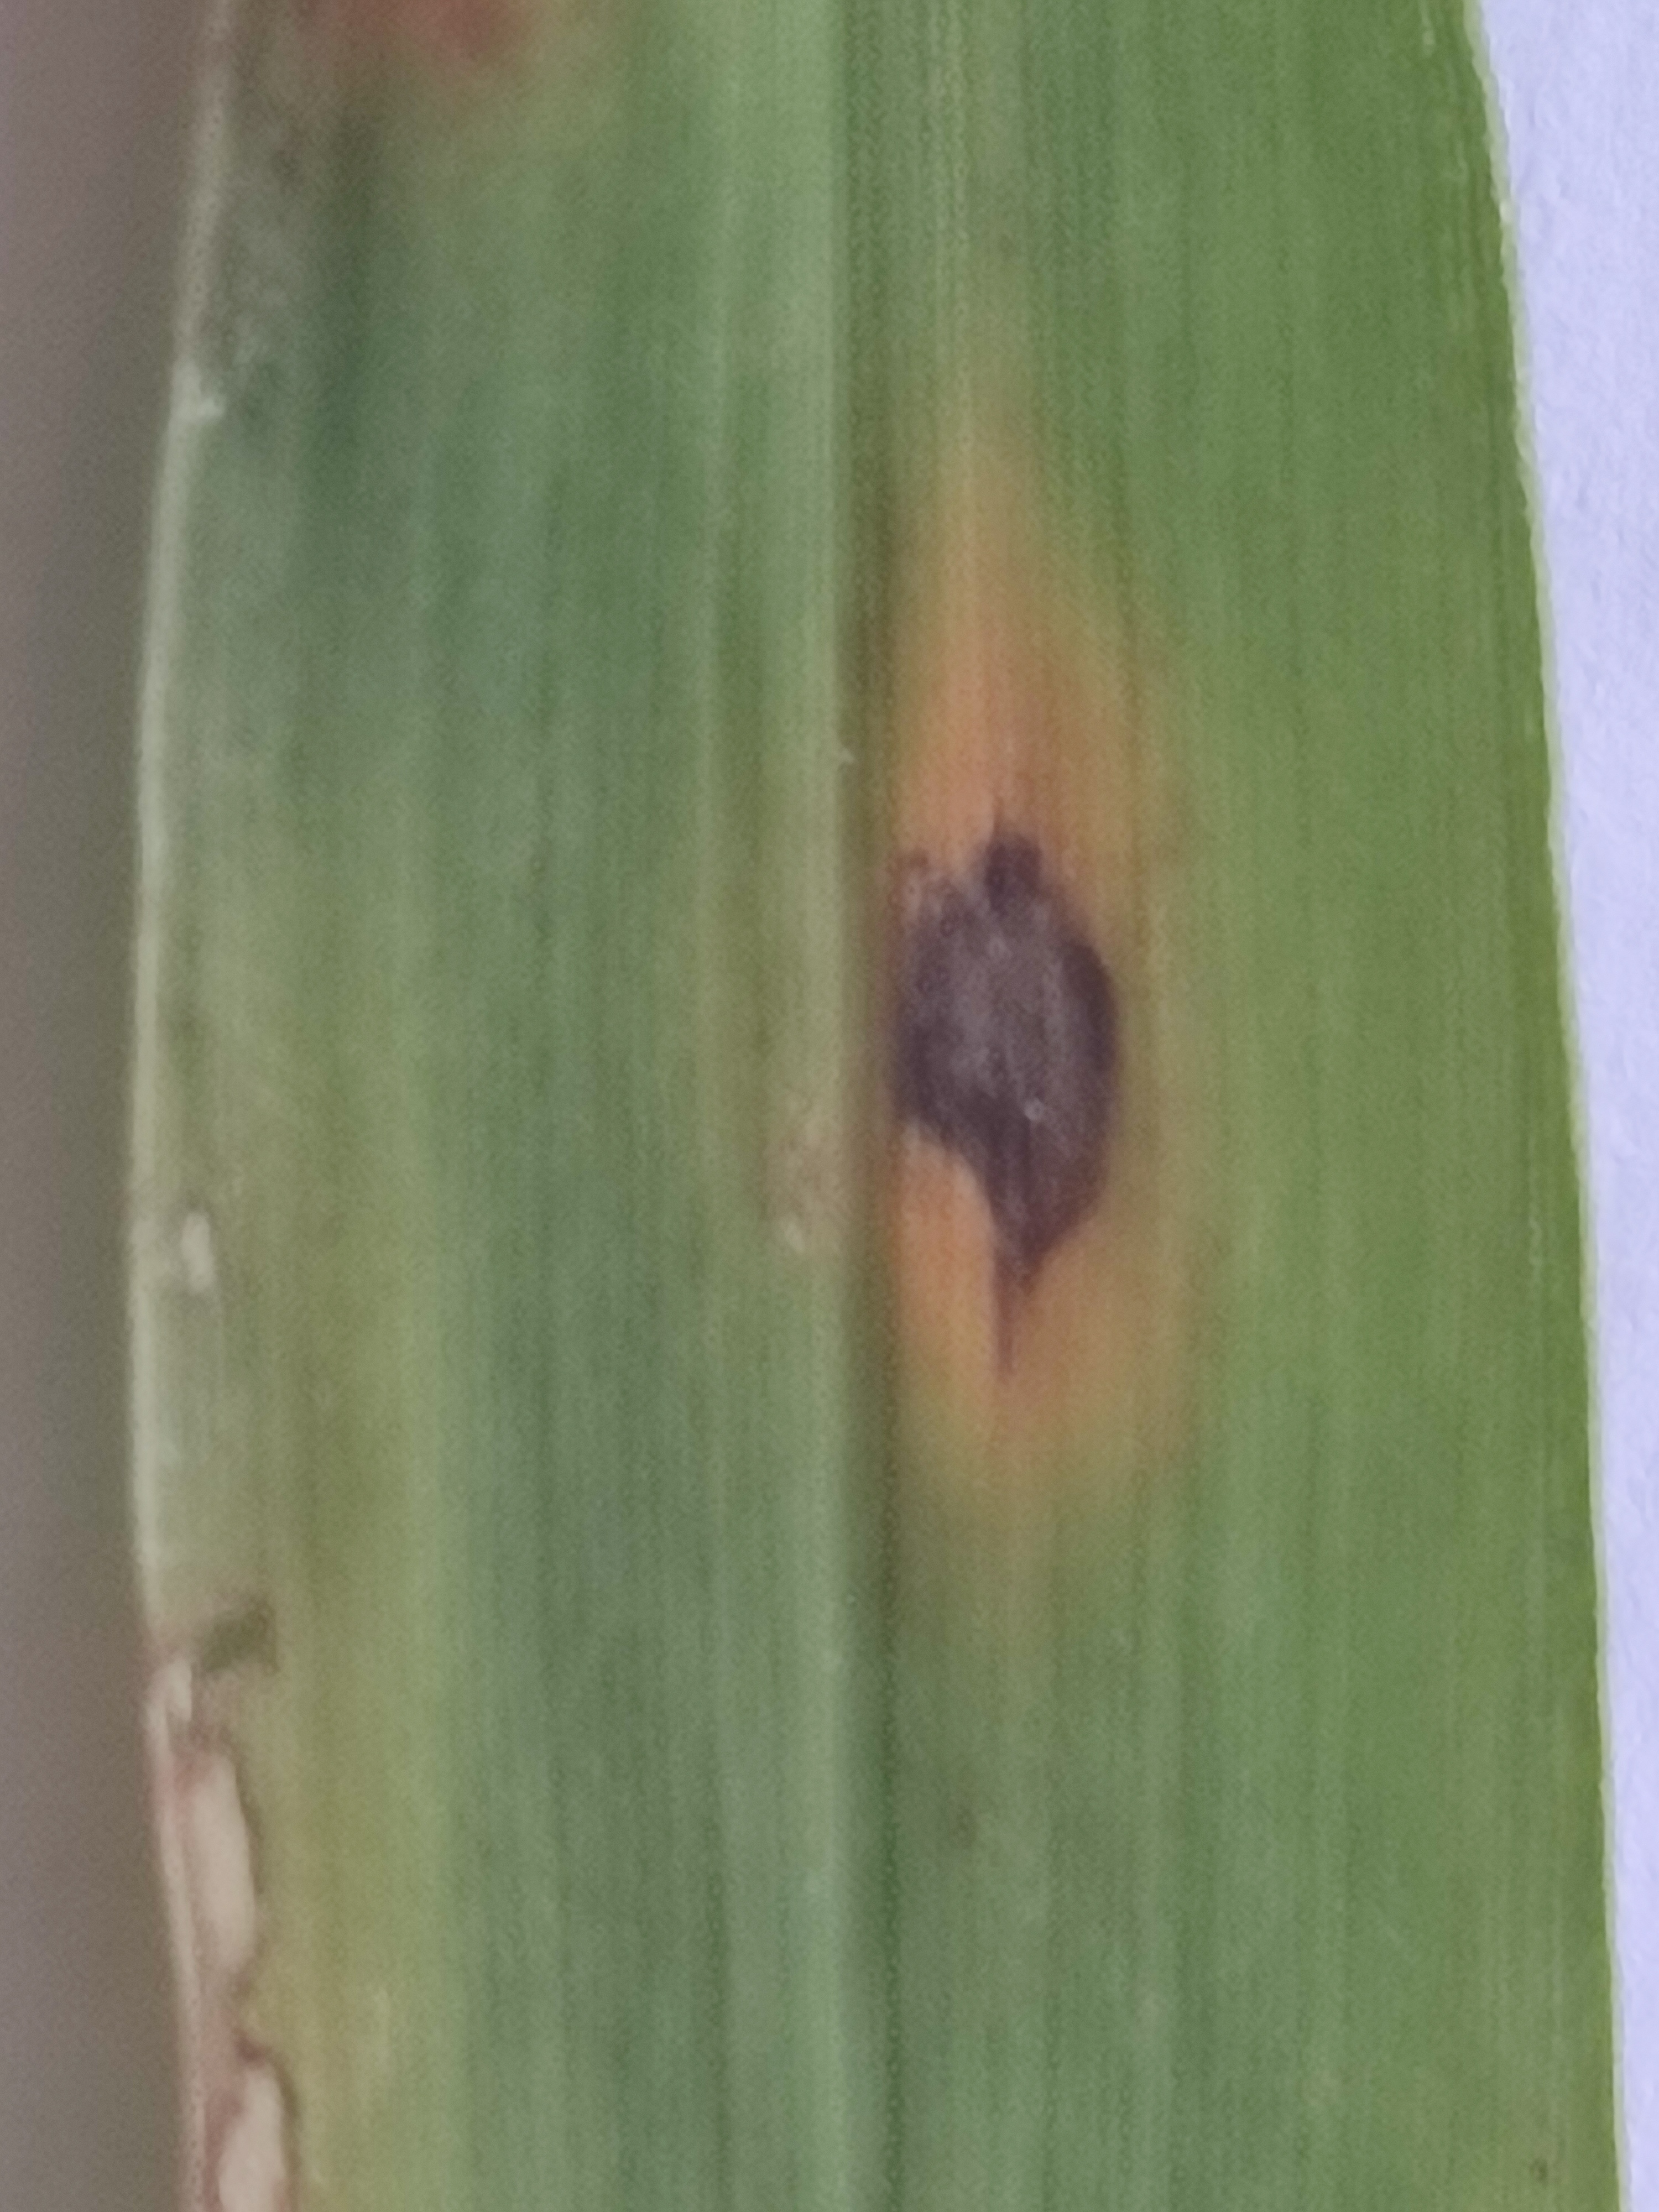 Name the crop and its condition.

pearl millet, pyricularia sp.
